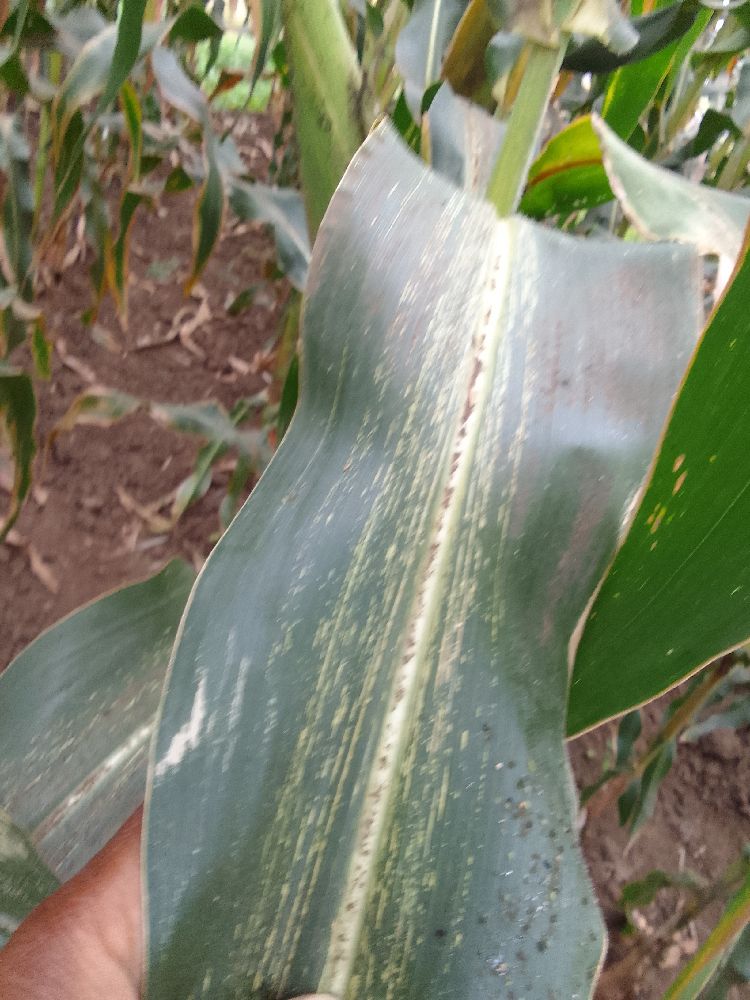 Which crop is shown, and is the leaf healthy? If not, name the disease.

maize, maize streak virus
